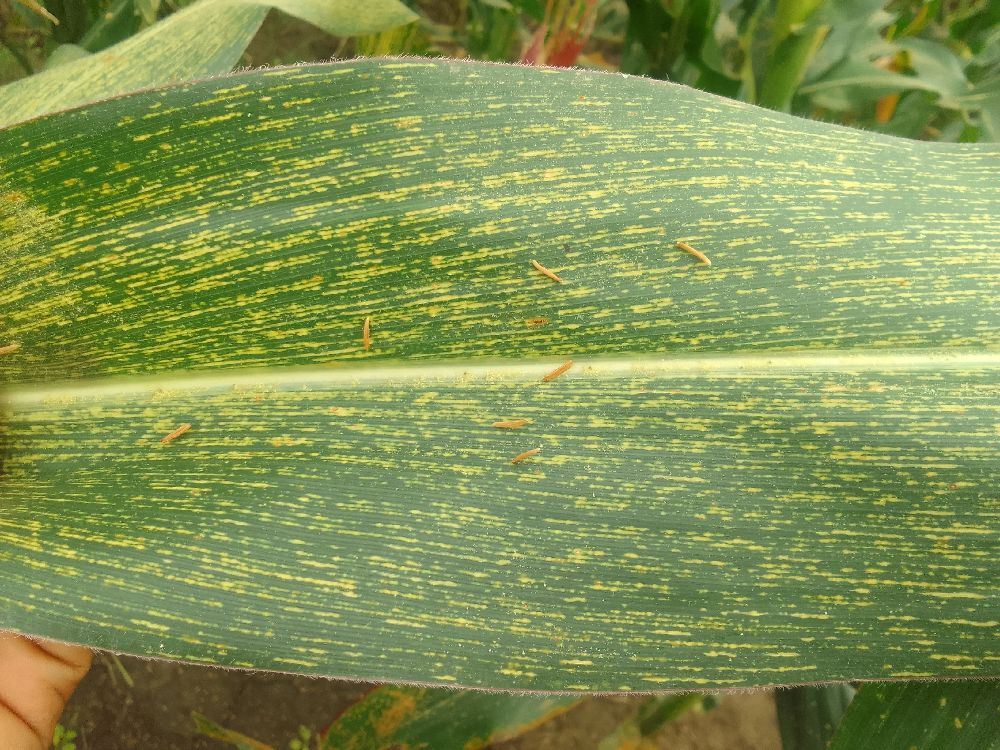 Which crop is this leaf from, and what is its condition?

maize, maize streak virus
